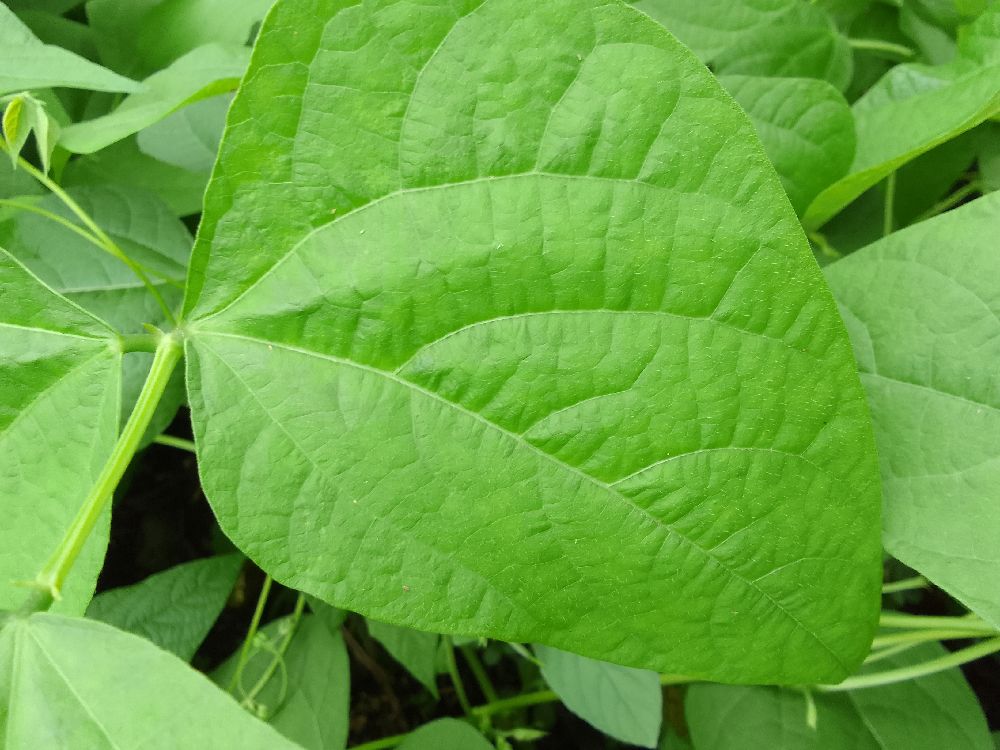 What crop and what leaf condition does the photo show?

common bean, healthy
